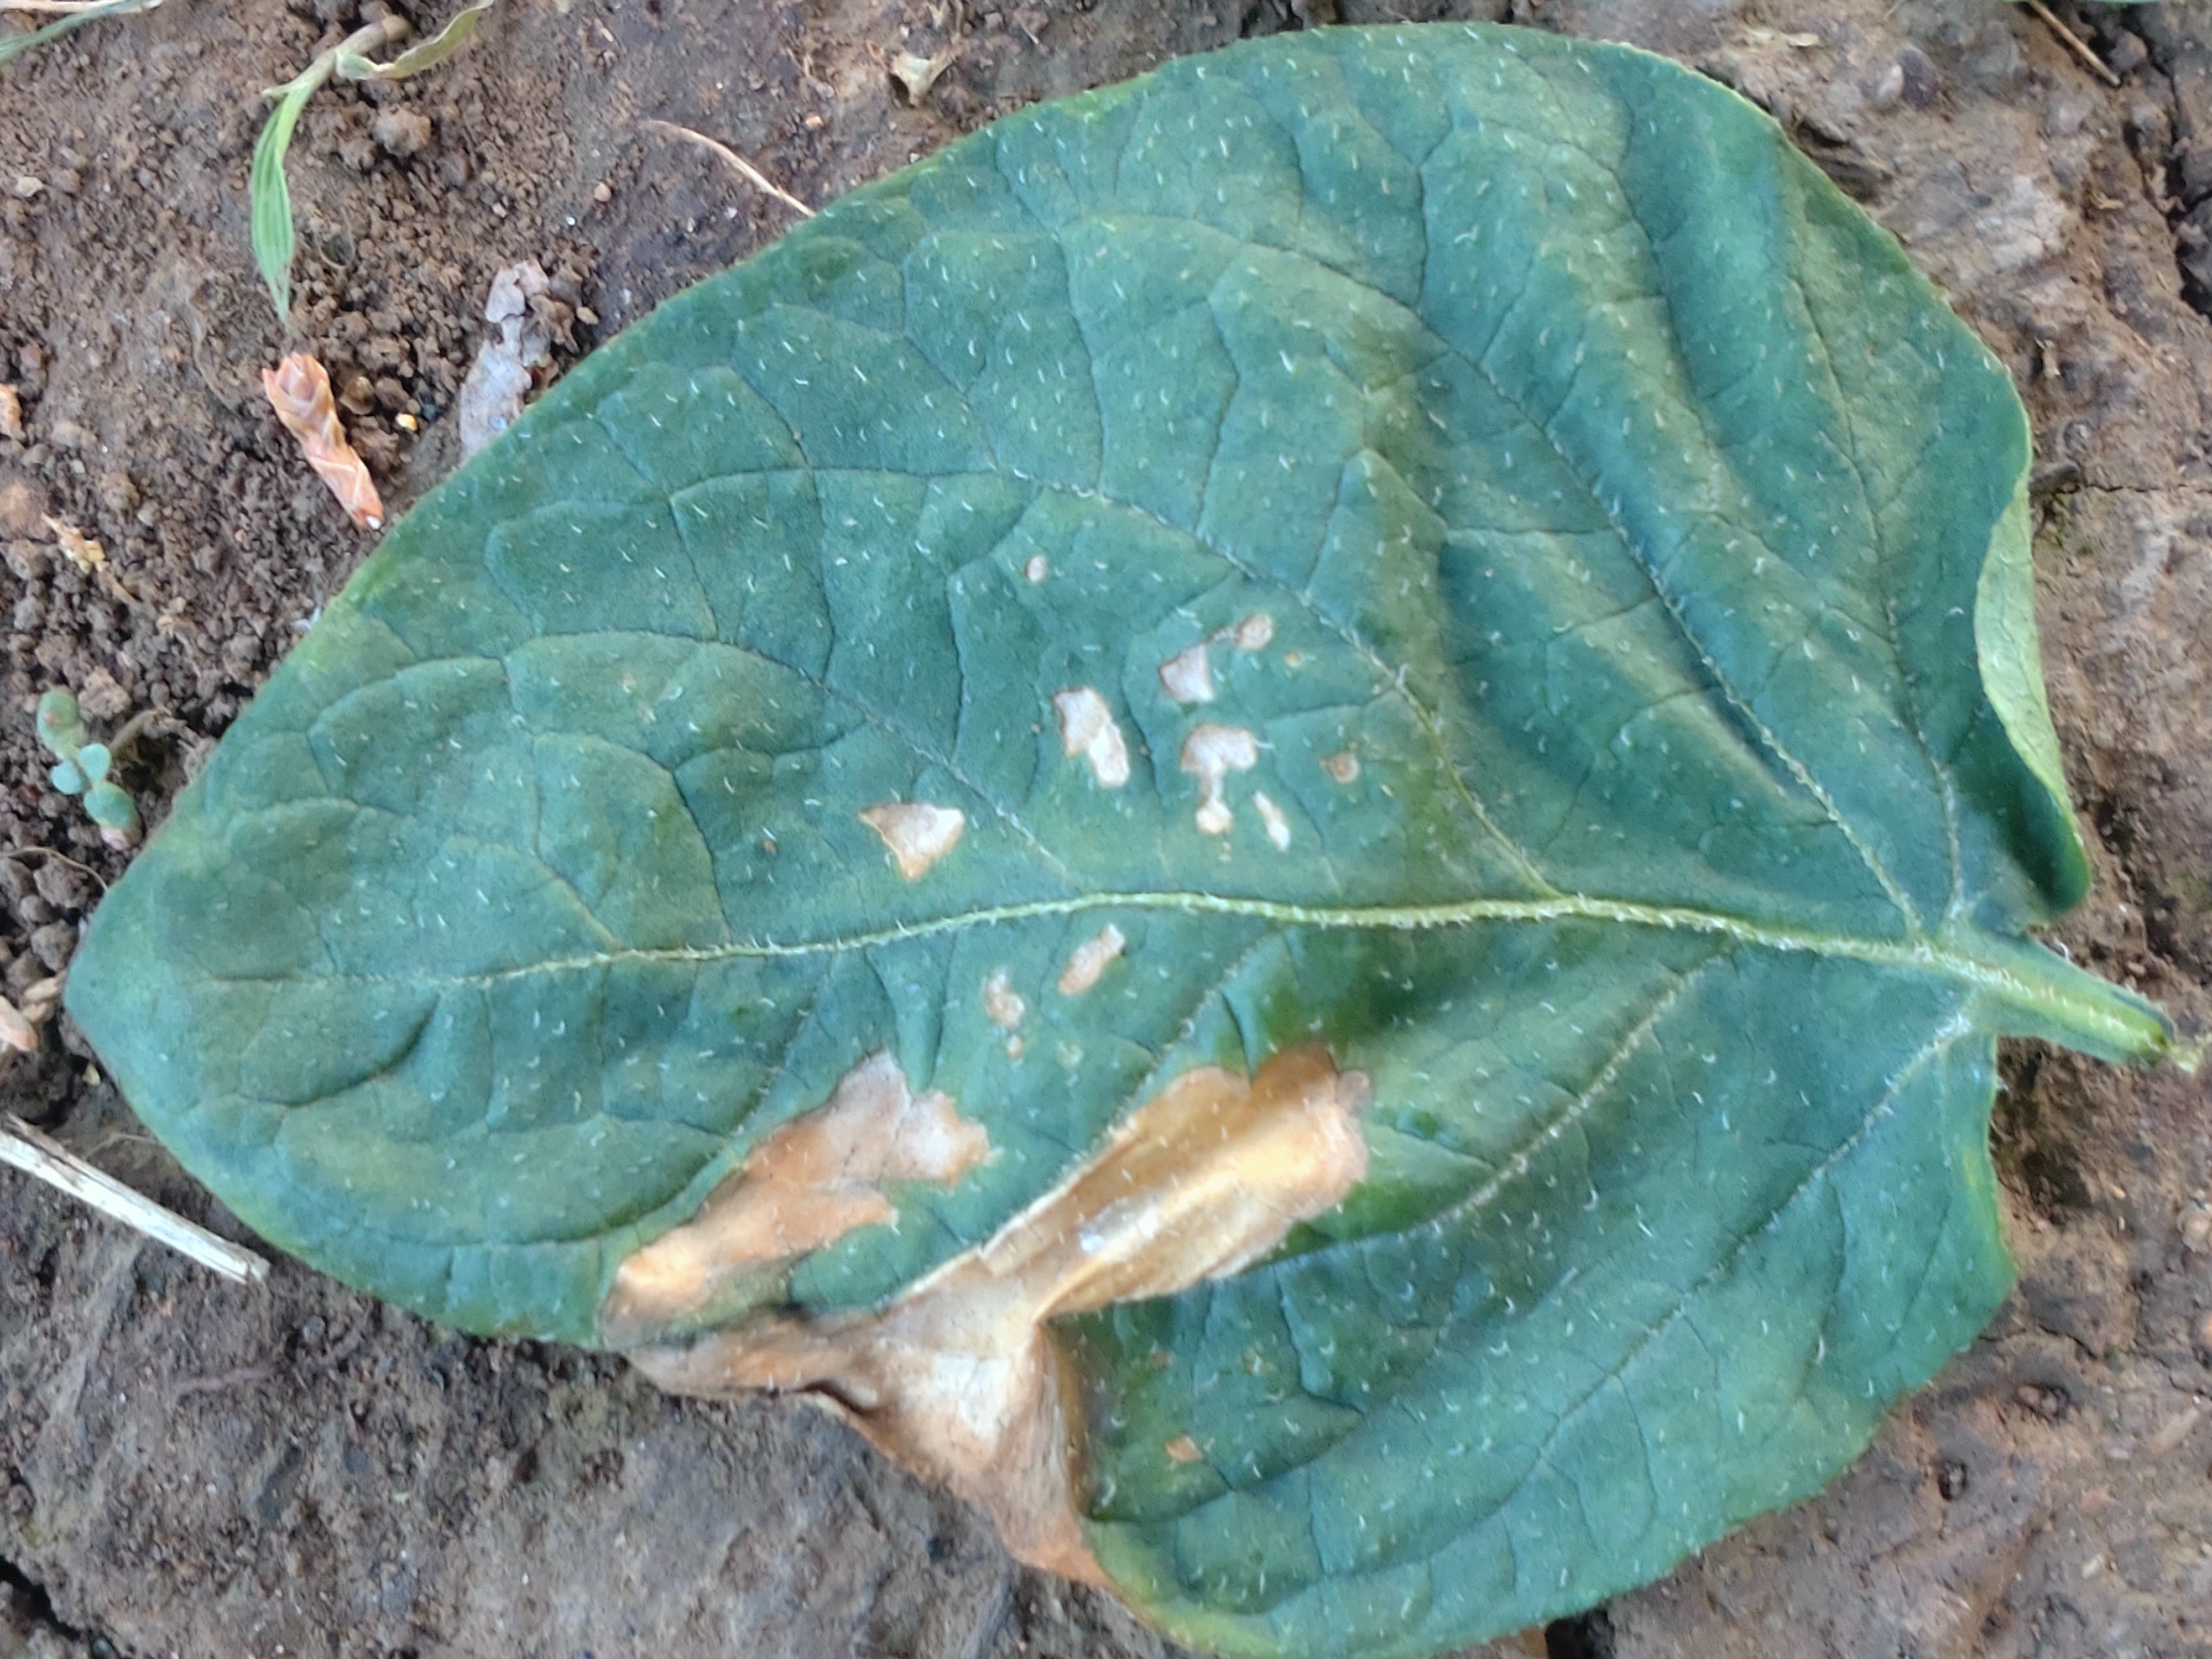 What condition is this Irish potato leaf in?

early blight
